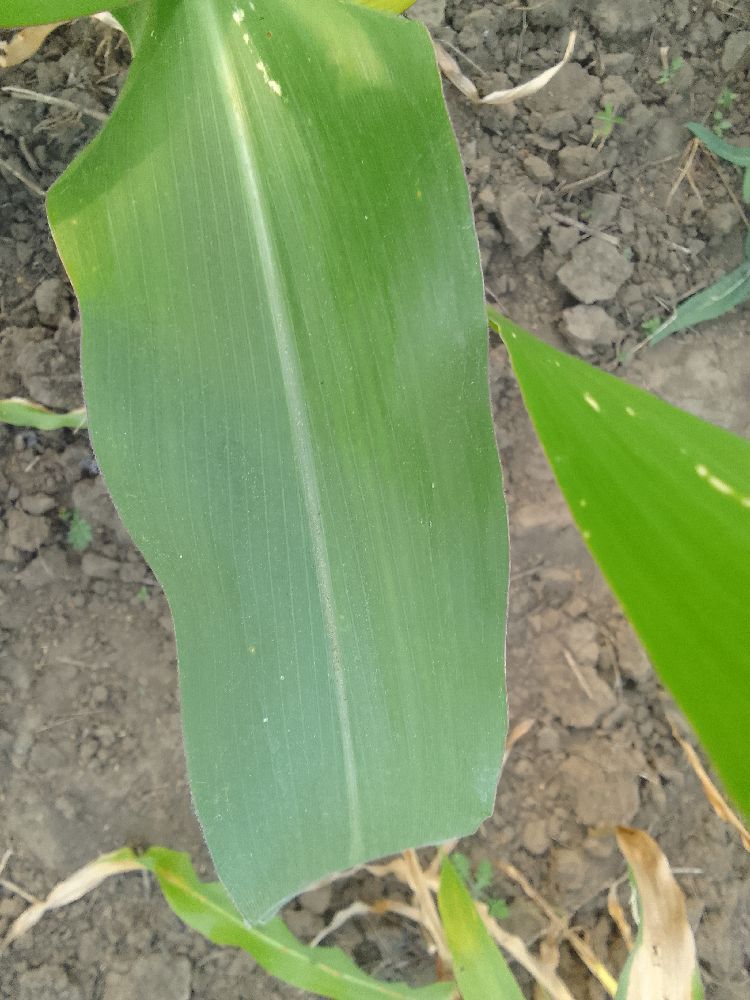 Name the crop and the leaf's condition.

maize, healthy
